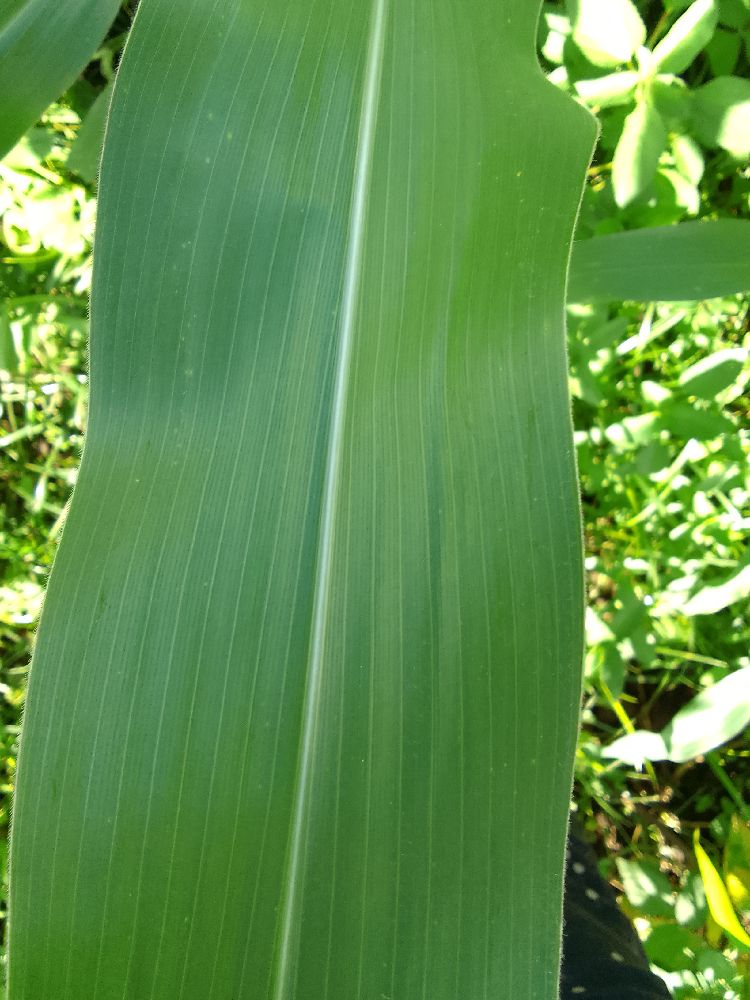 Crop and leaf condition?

maize, healthy
